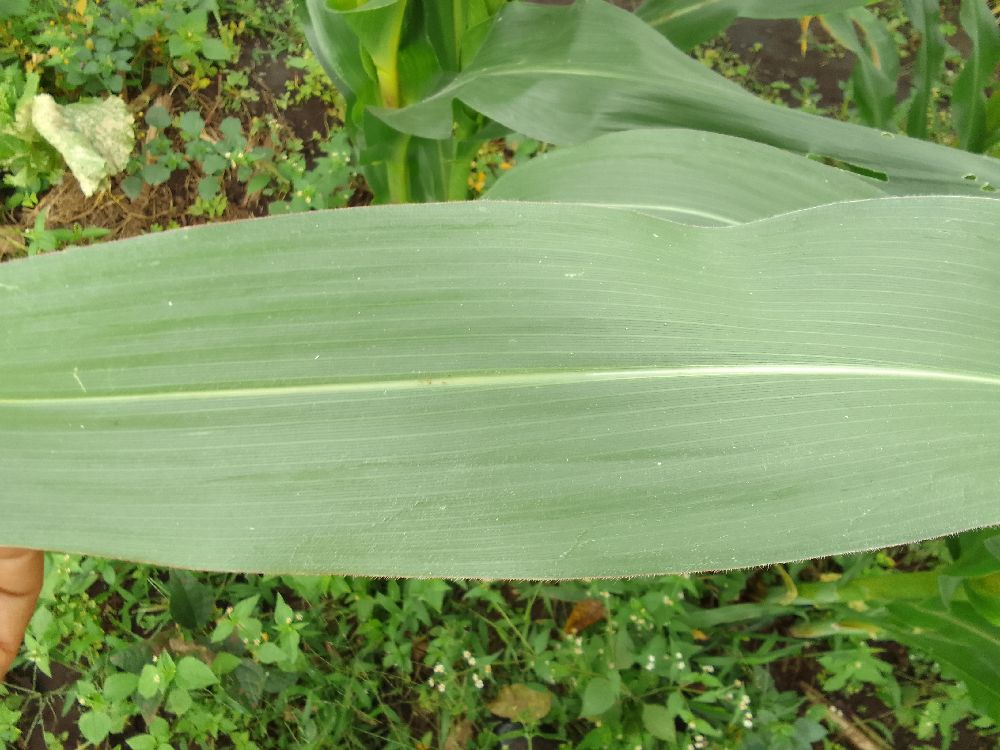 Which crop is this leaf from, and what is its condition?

maize, healthy
